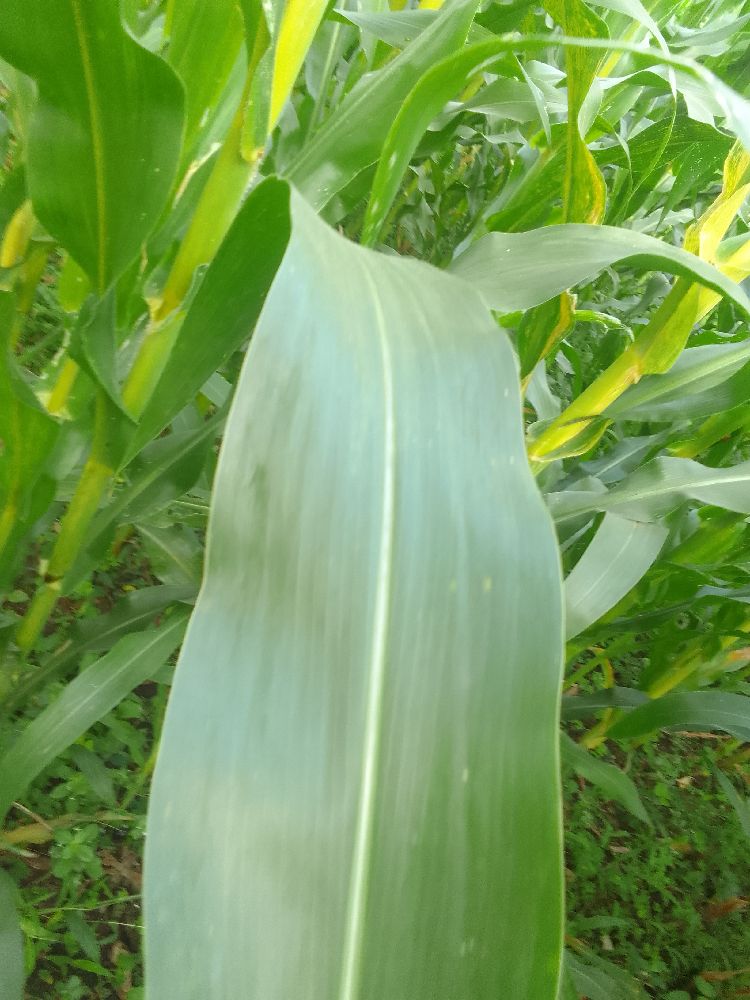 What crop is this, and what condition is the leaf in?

maize, healthy
